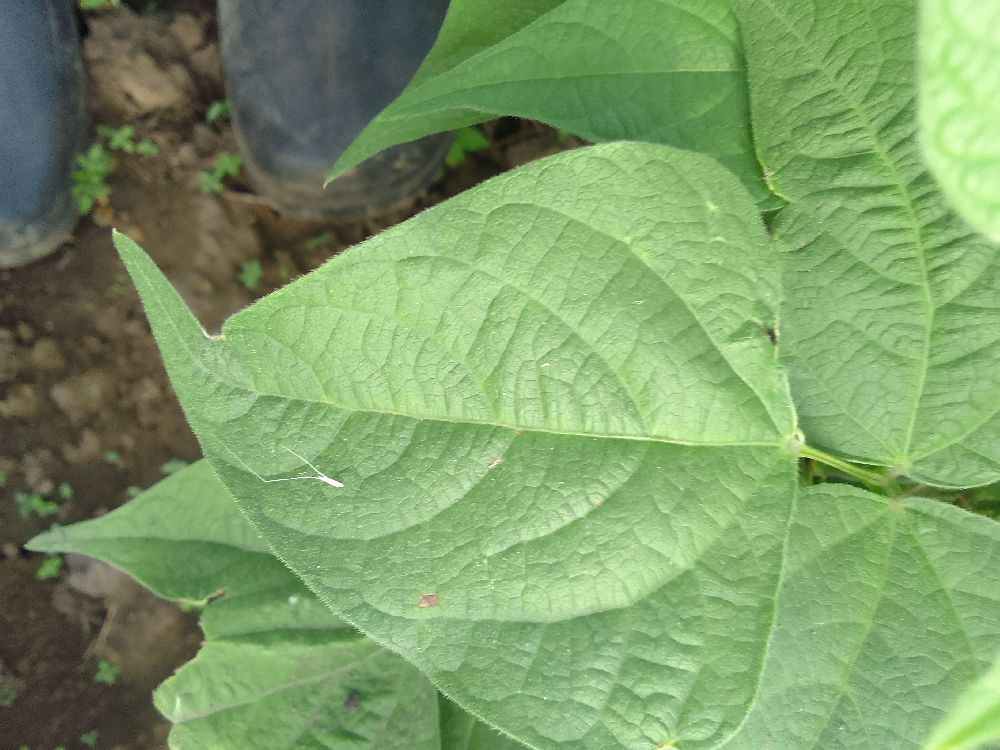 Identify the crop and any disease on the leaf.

common bean, healthy
